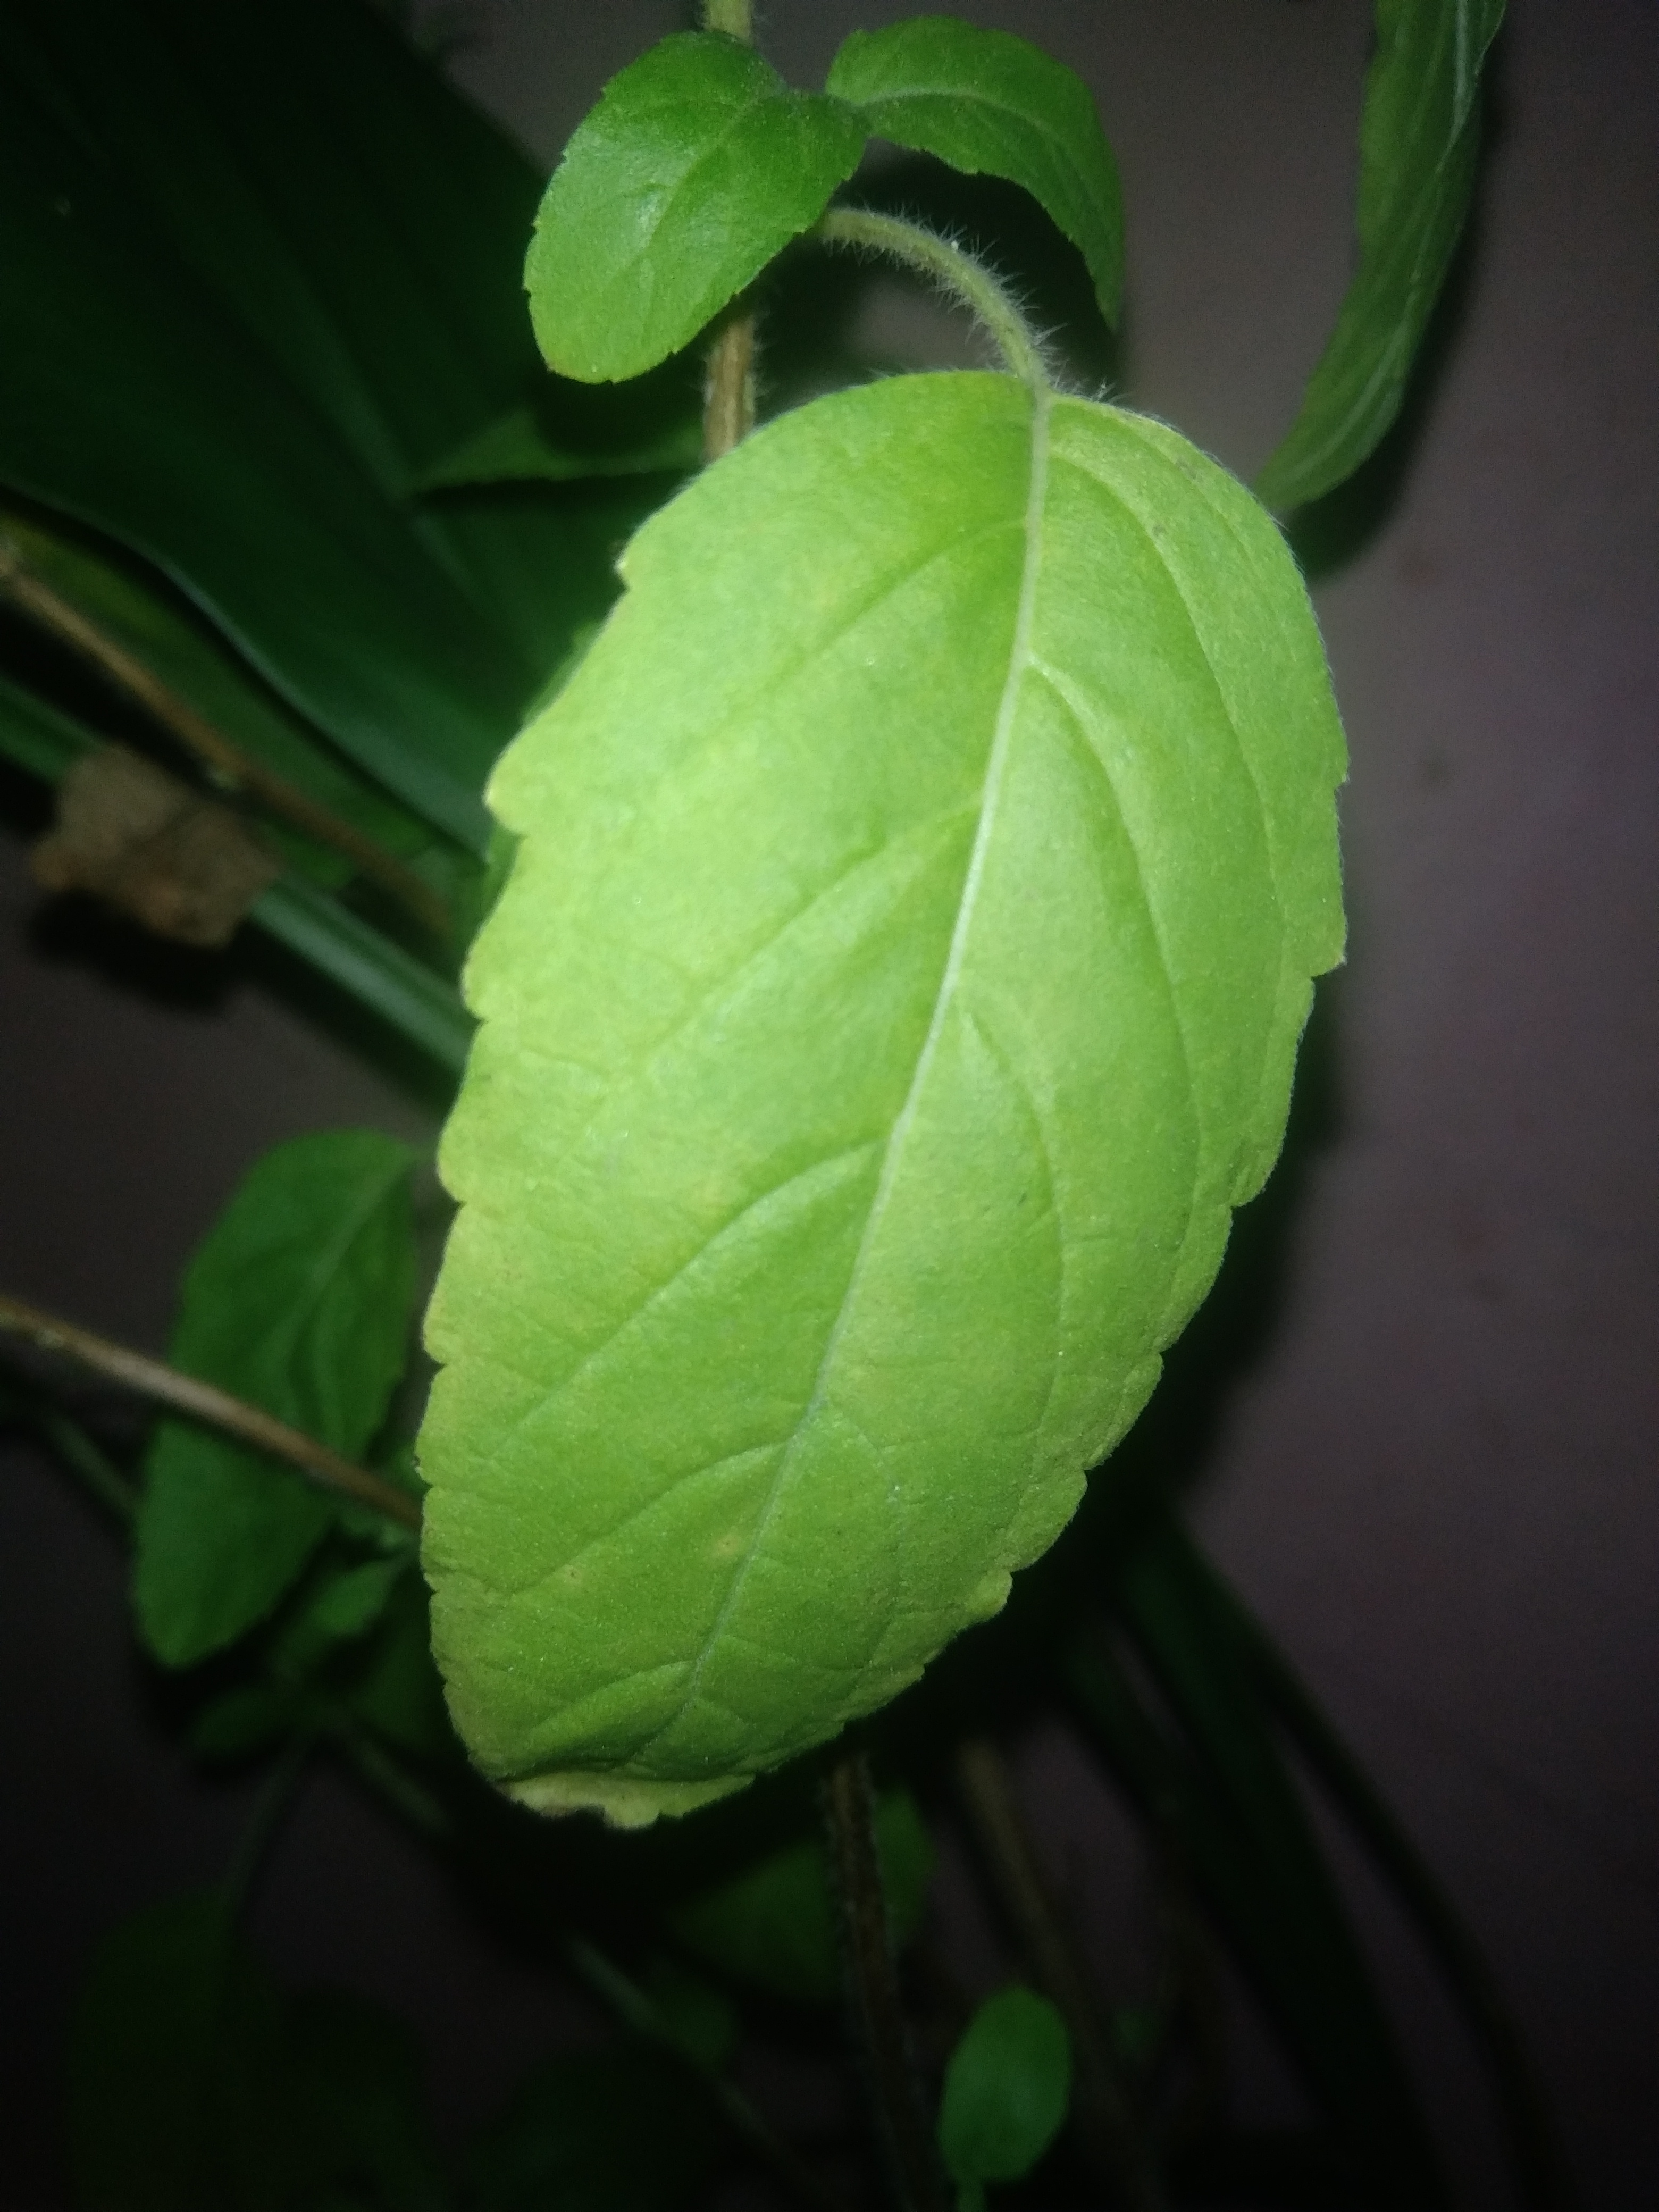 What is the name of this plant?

tulshi
